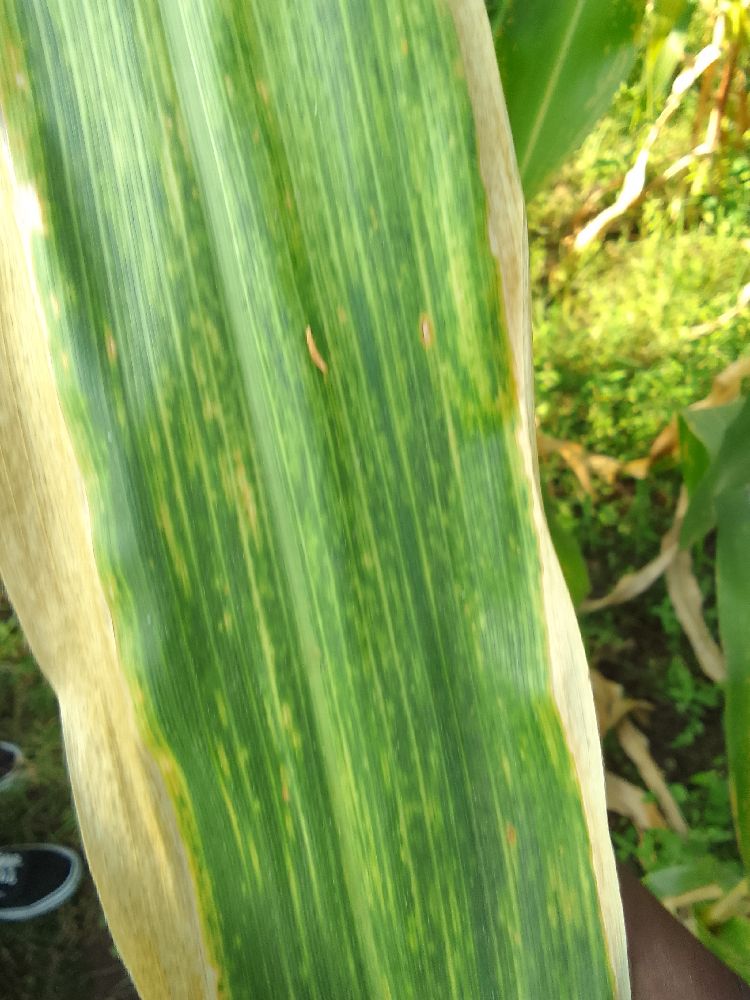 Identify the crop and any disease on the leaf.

maize, maize lethal necrosis
